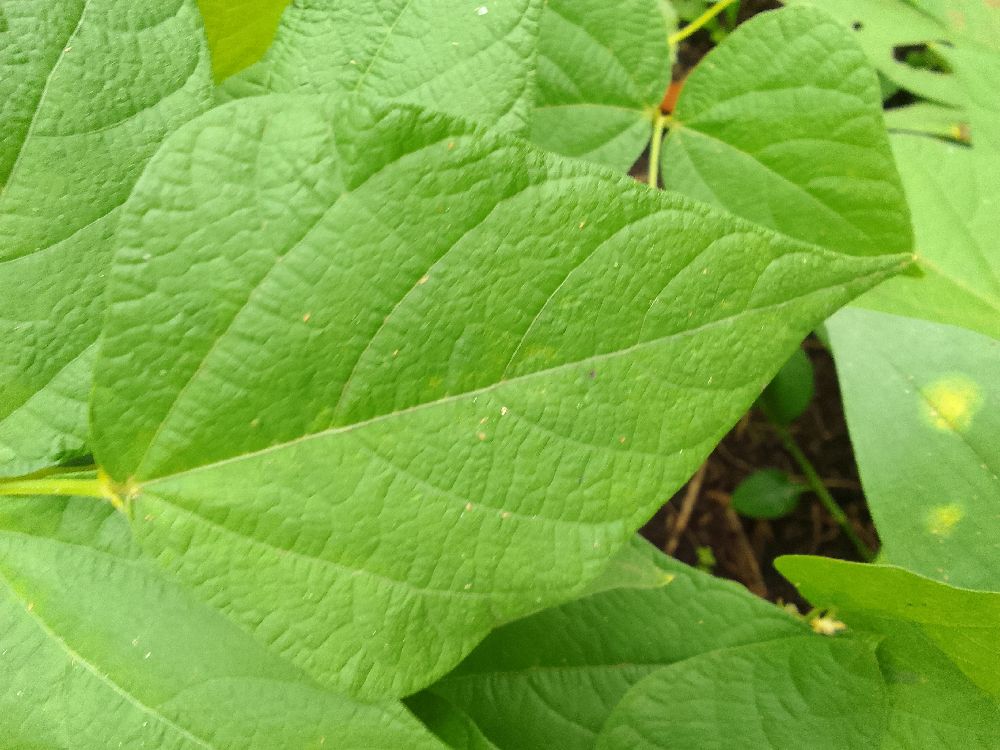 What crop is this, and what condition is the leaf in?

common bean, healthy
